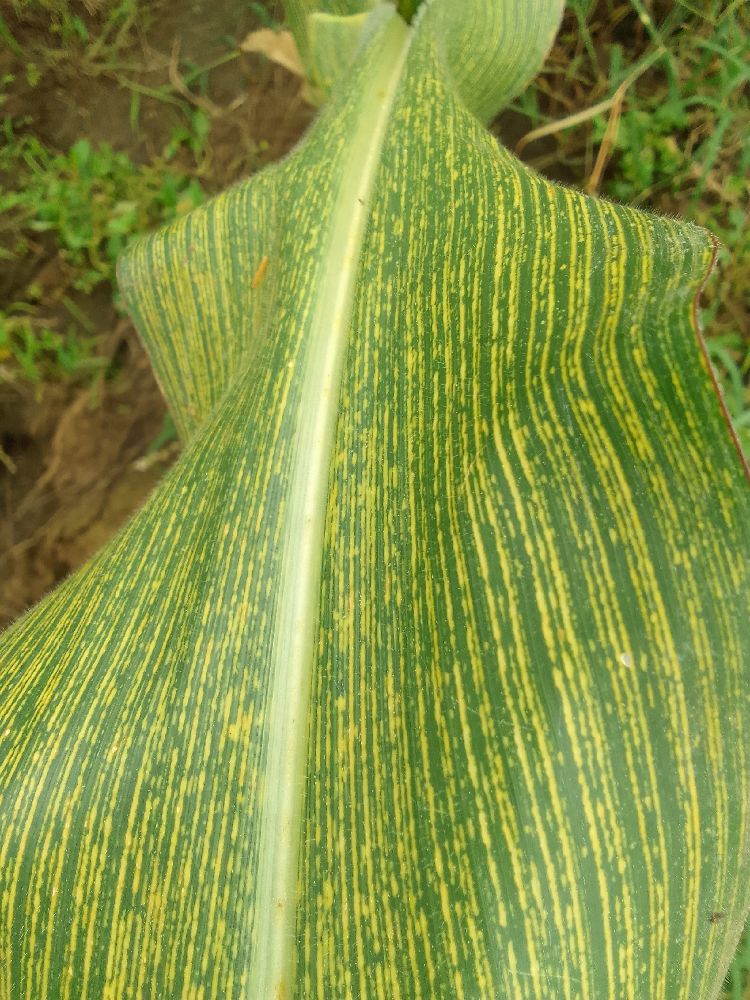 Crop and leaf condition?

maize, maize streak virus
